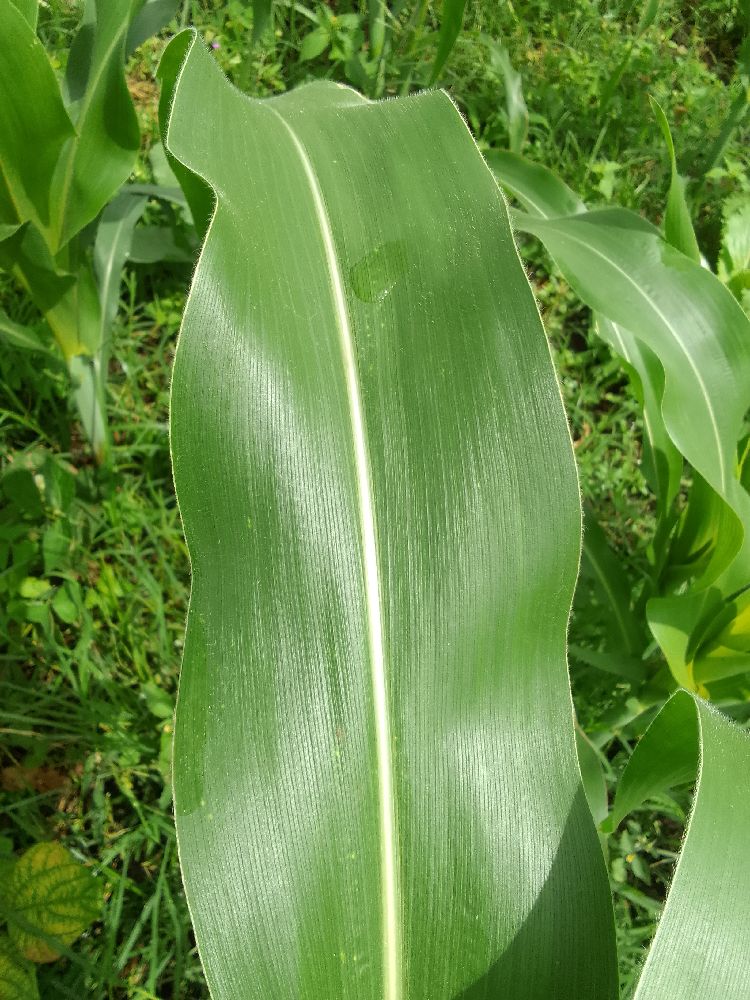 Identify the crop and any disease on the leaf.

maize, healthy
